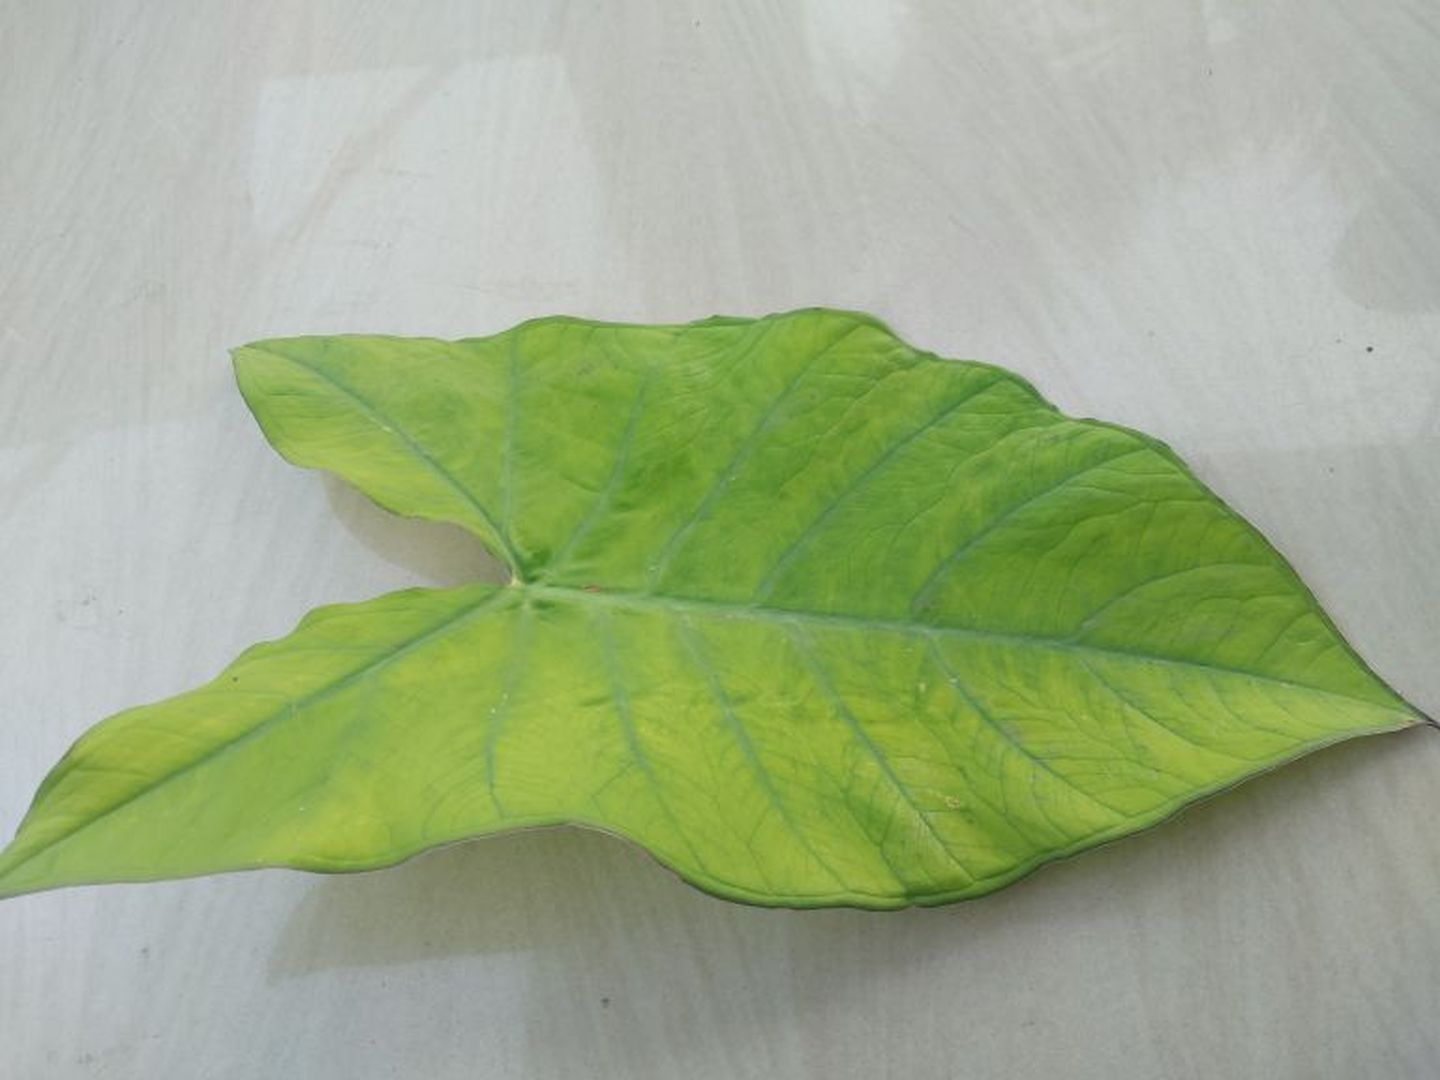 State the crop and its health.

taro, mosaic
